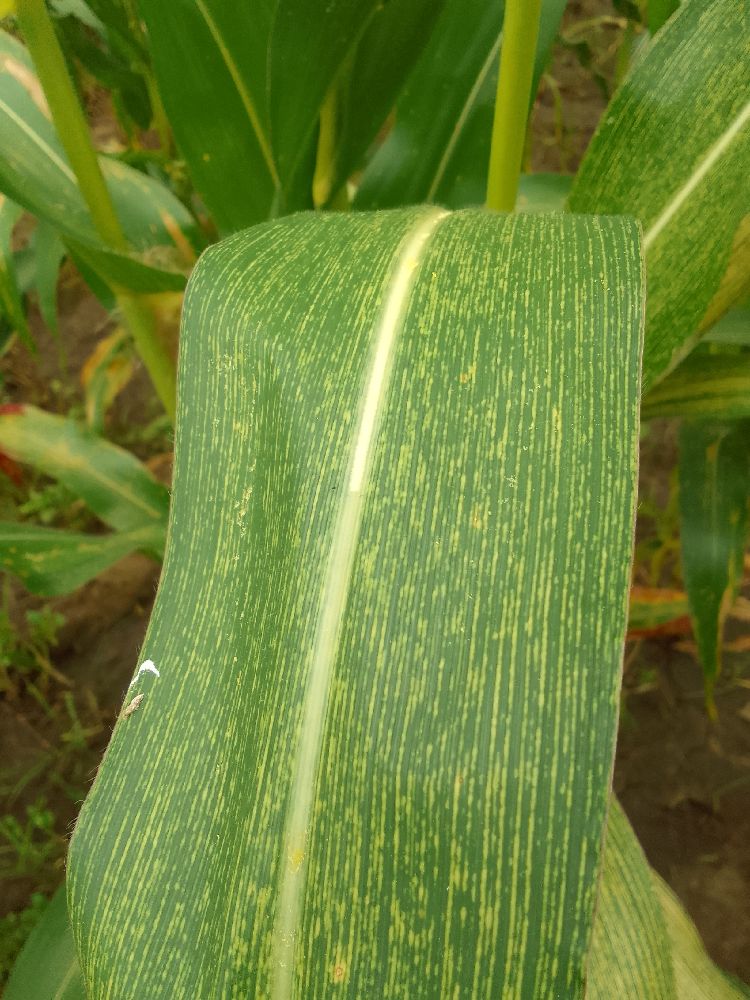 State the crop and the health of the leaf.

maize, maize streak virus
